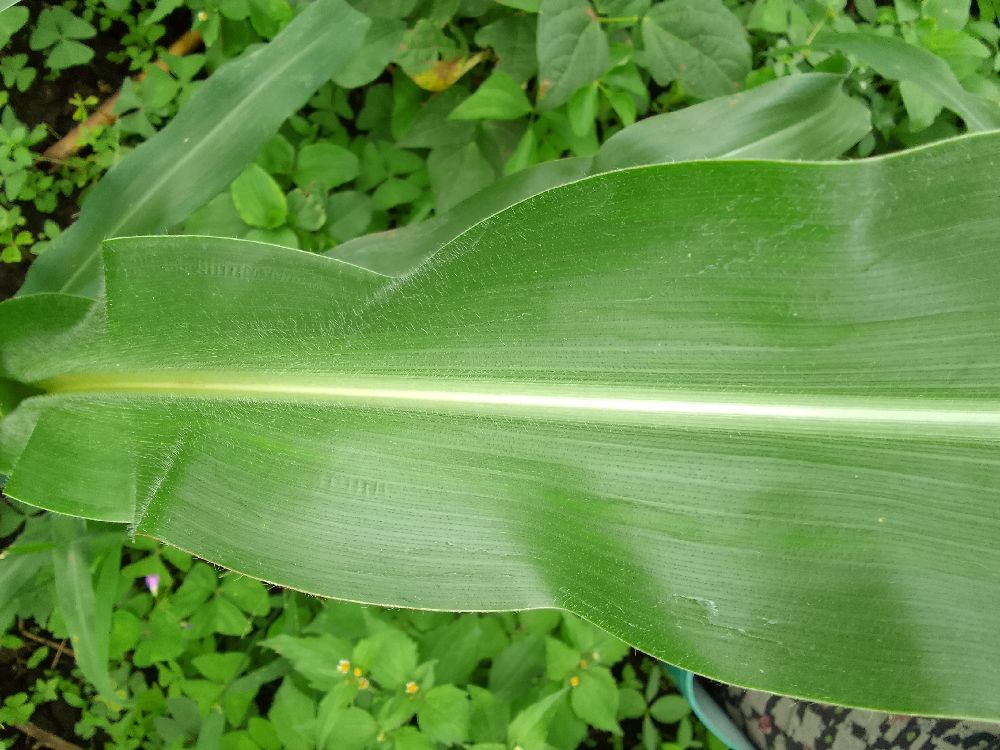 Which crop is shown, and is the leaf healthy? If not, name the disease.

maize, healthy
